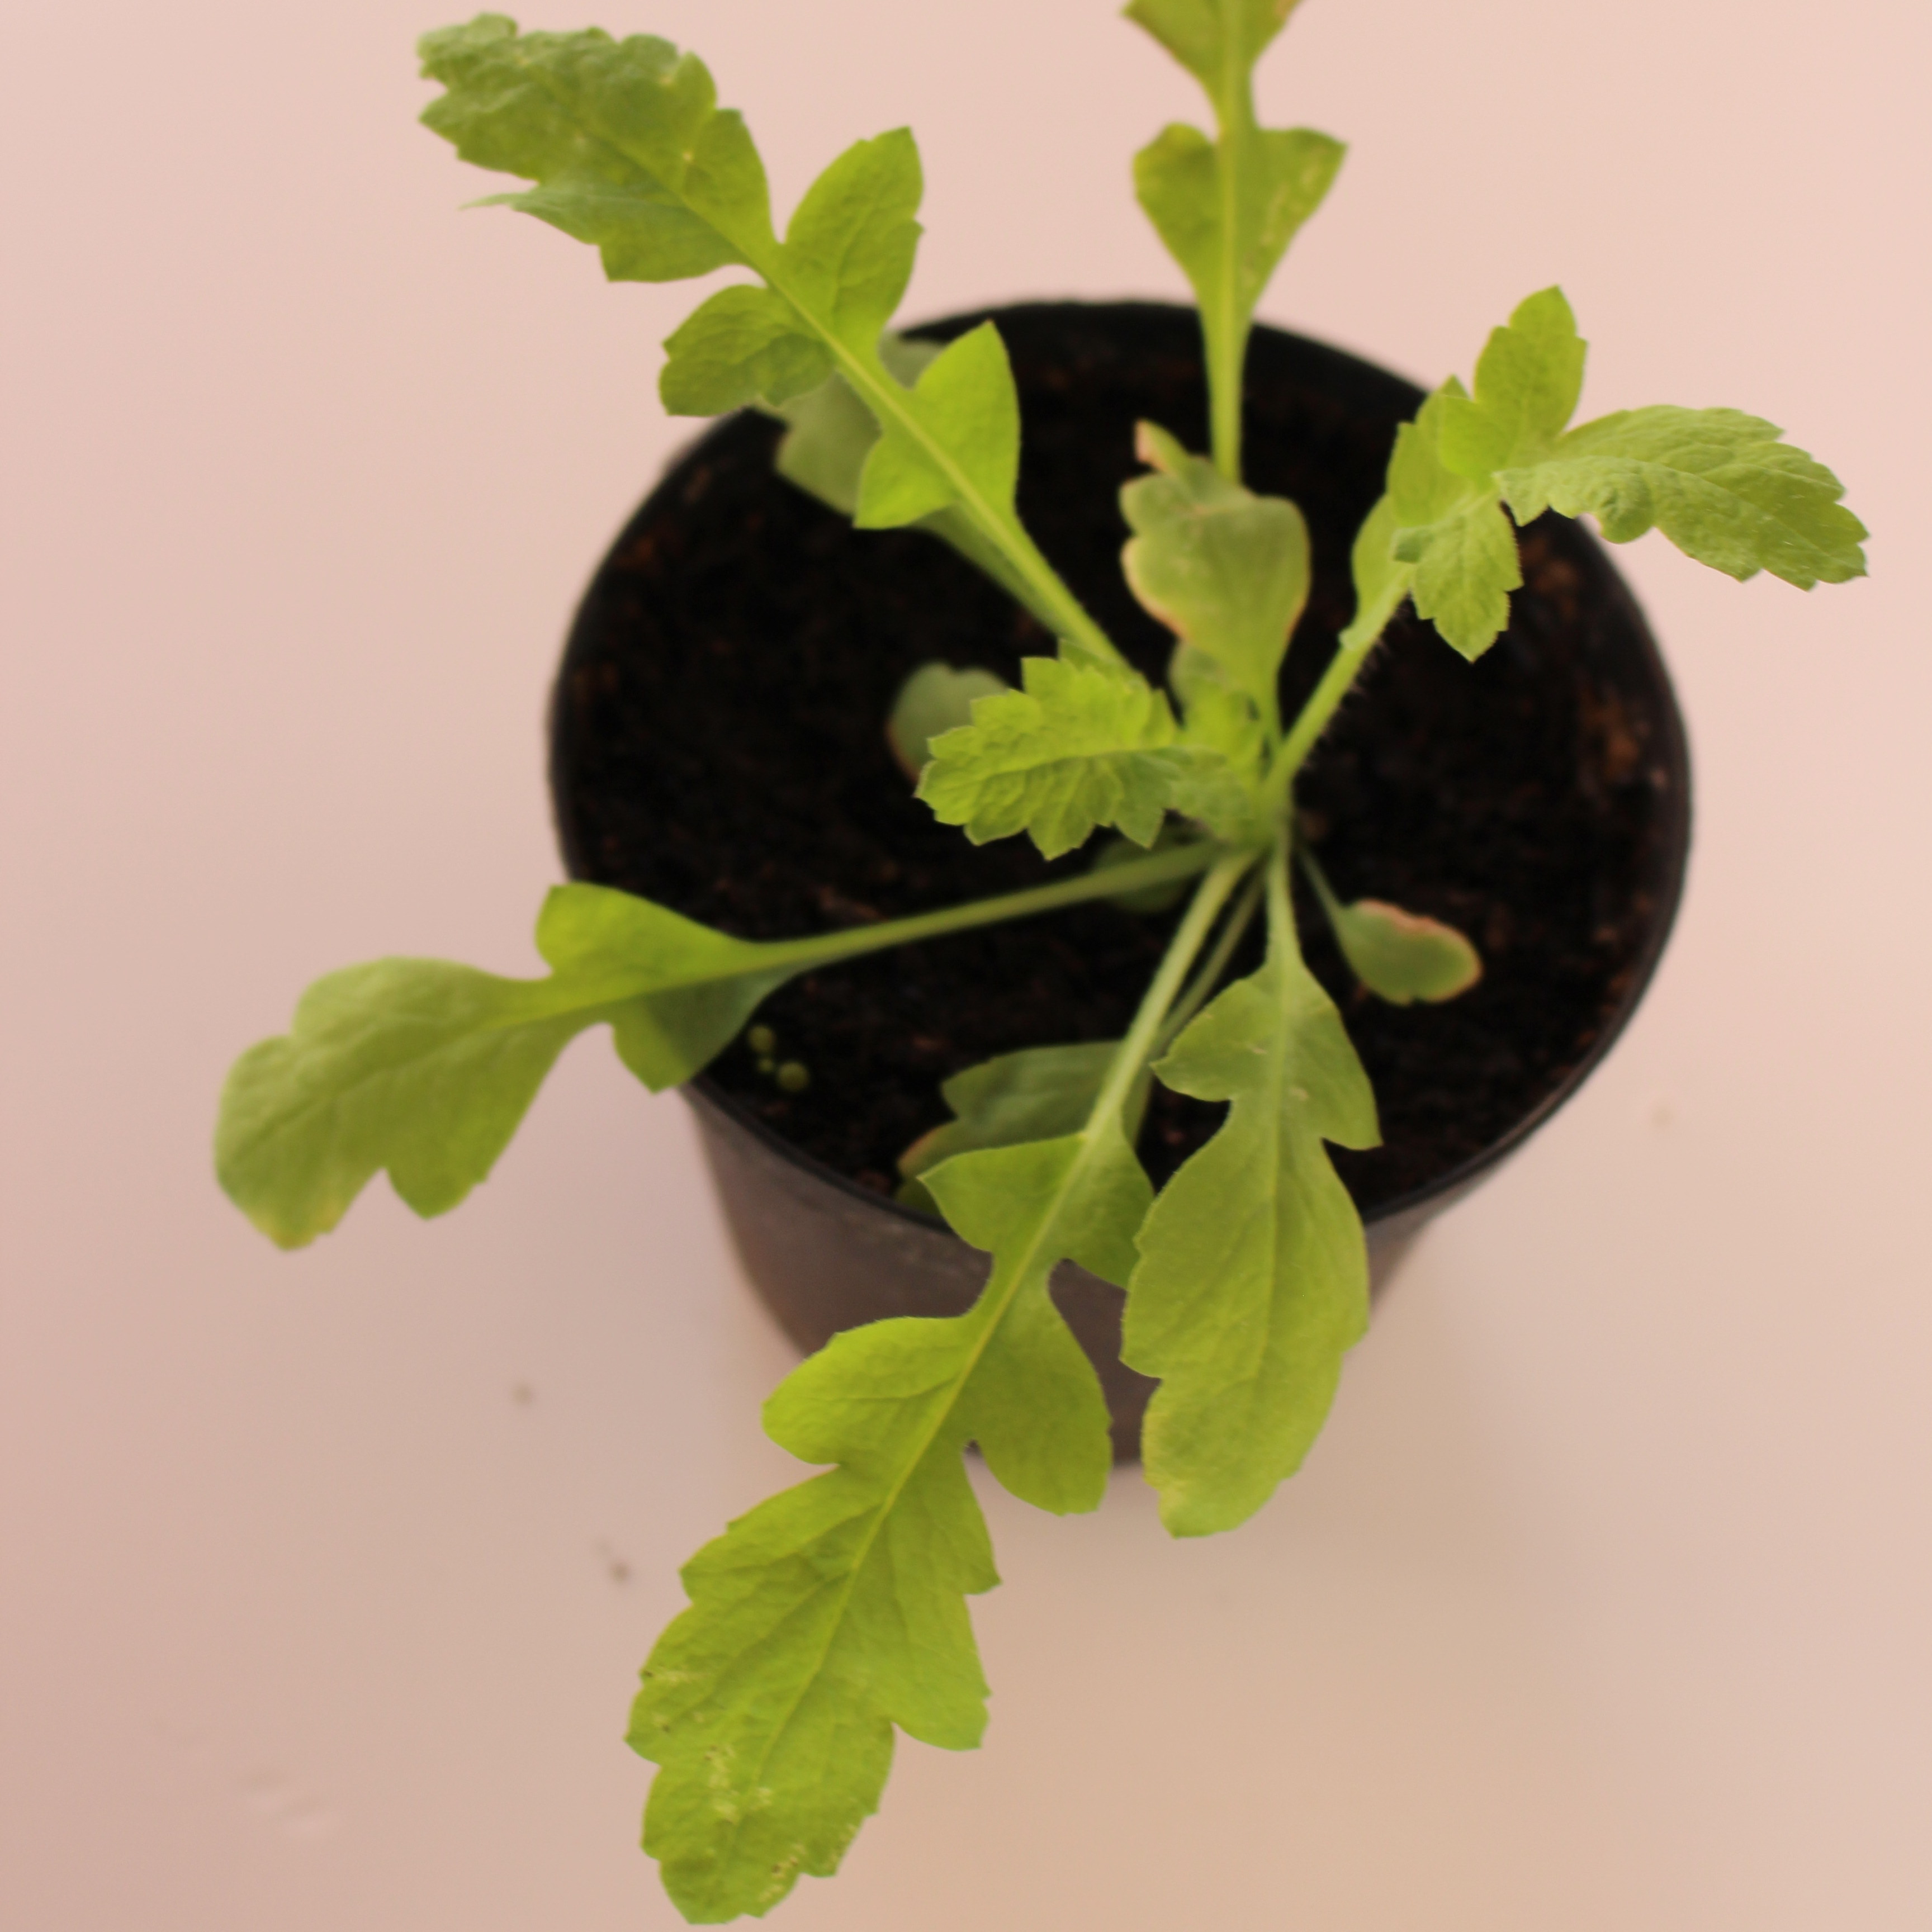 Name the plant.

Papaver rhoeas
